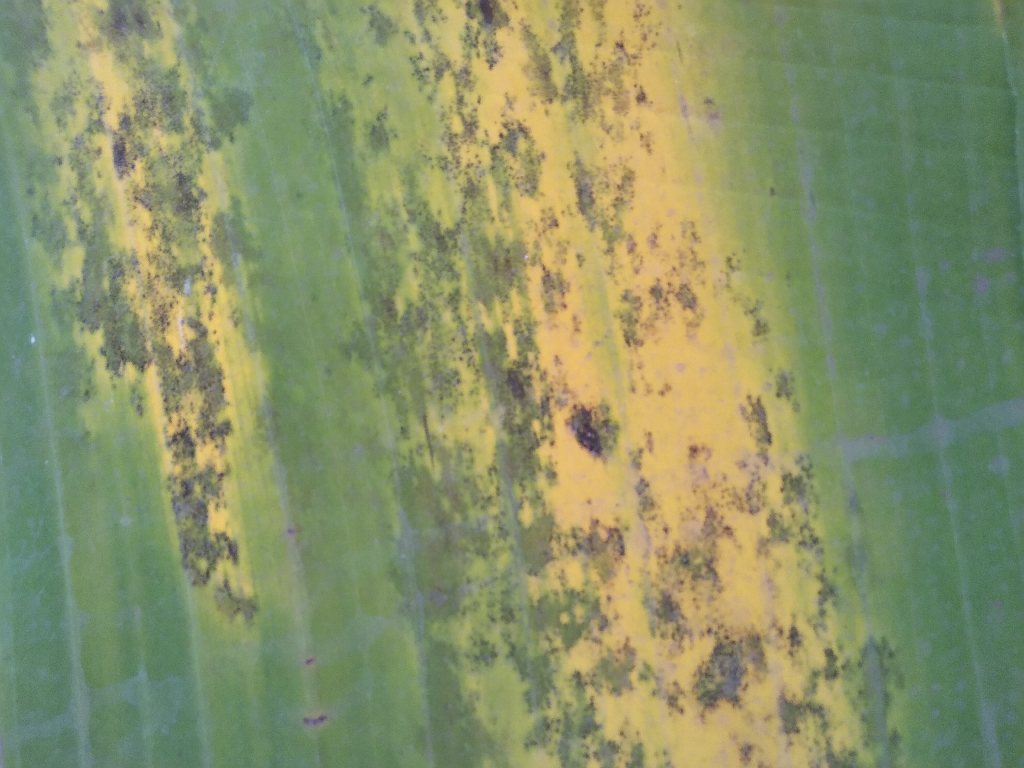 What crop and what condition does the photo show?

banana, black sigatoka
